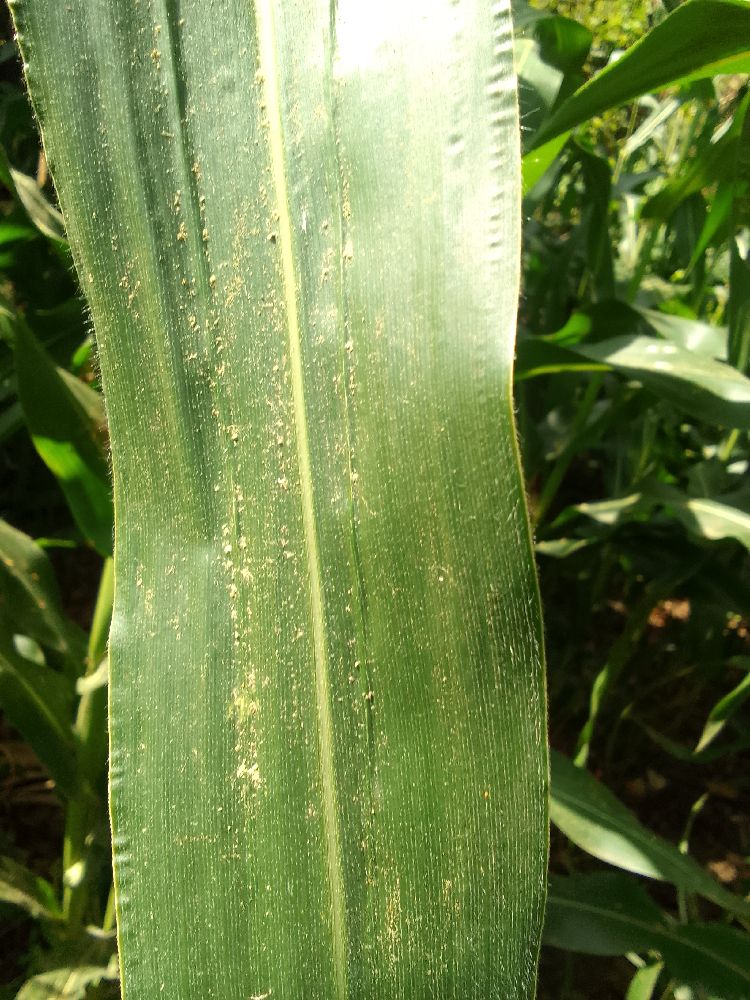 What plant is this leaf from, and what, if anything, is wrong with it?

maize, healthy
